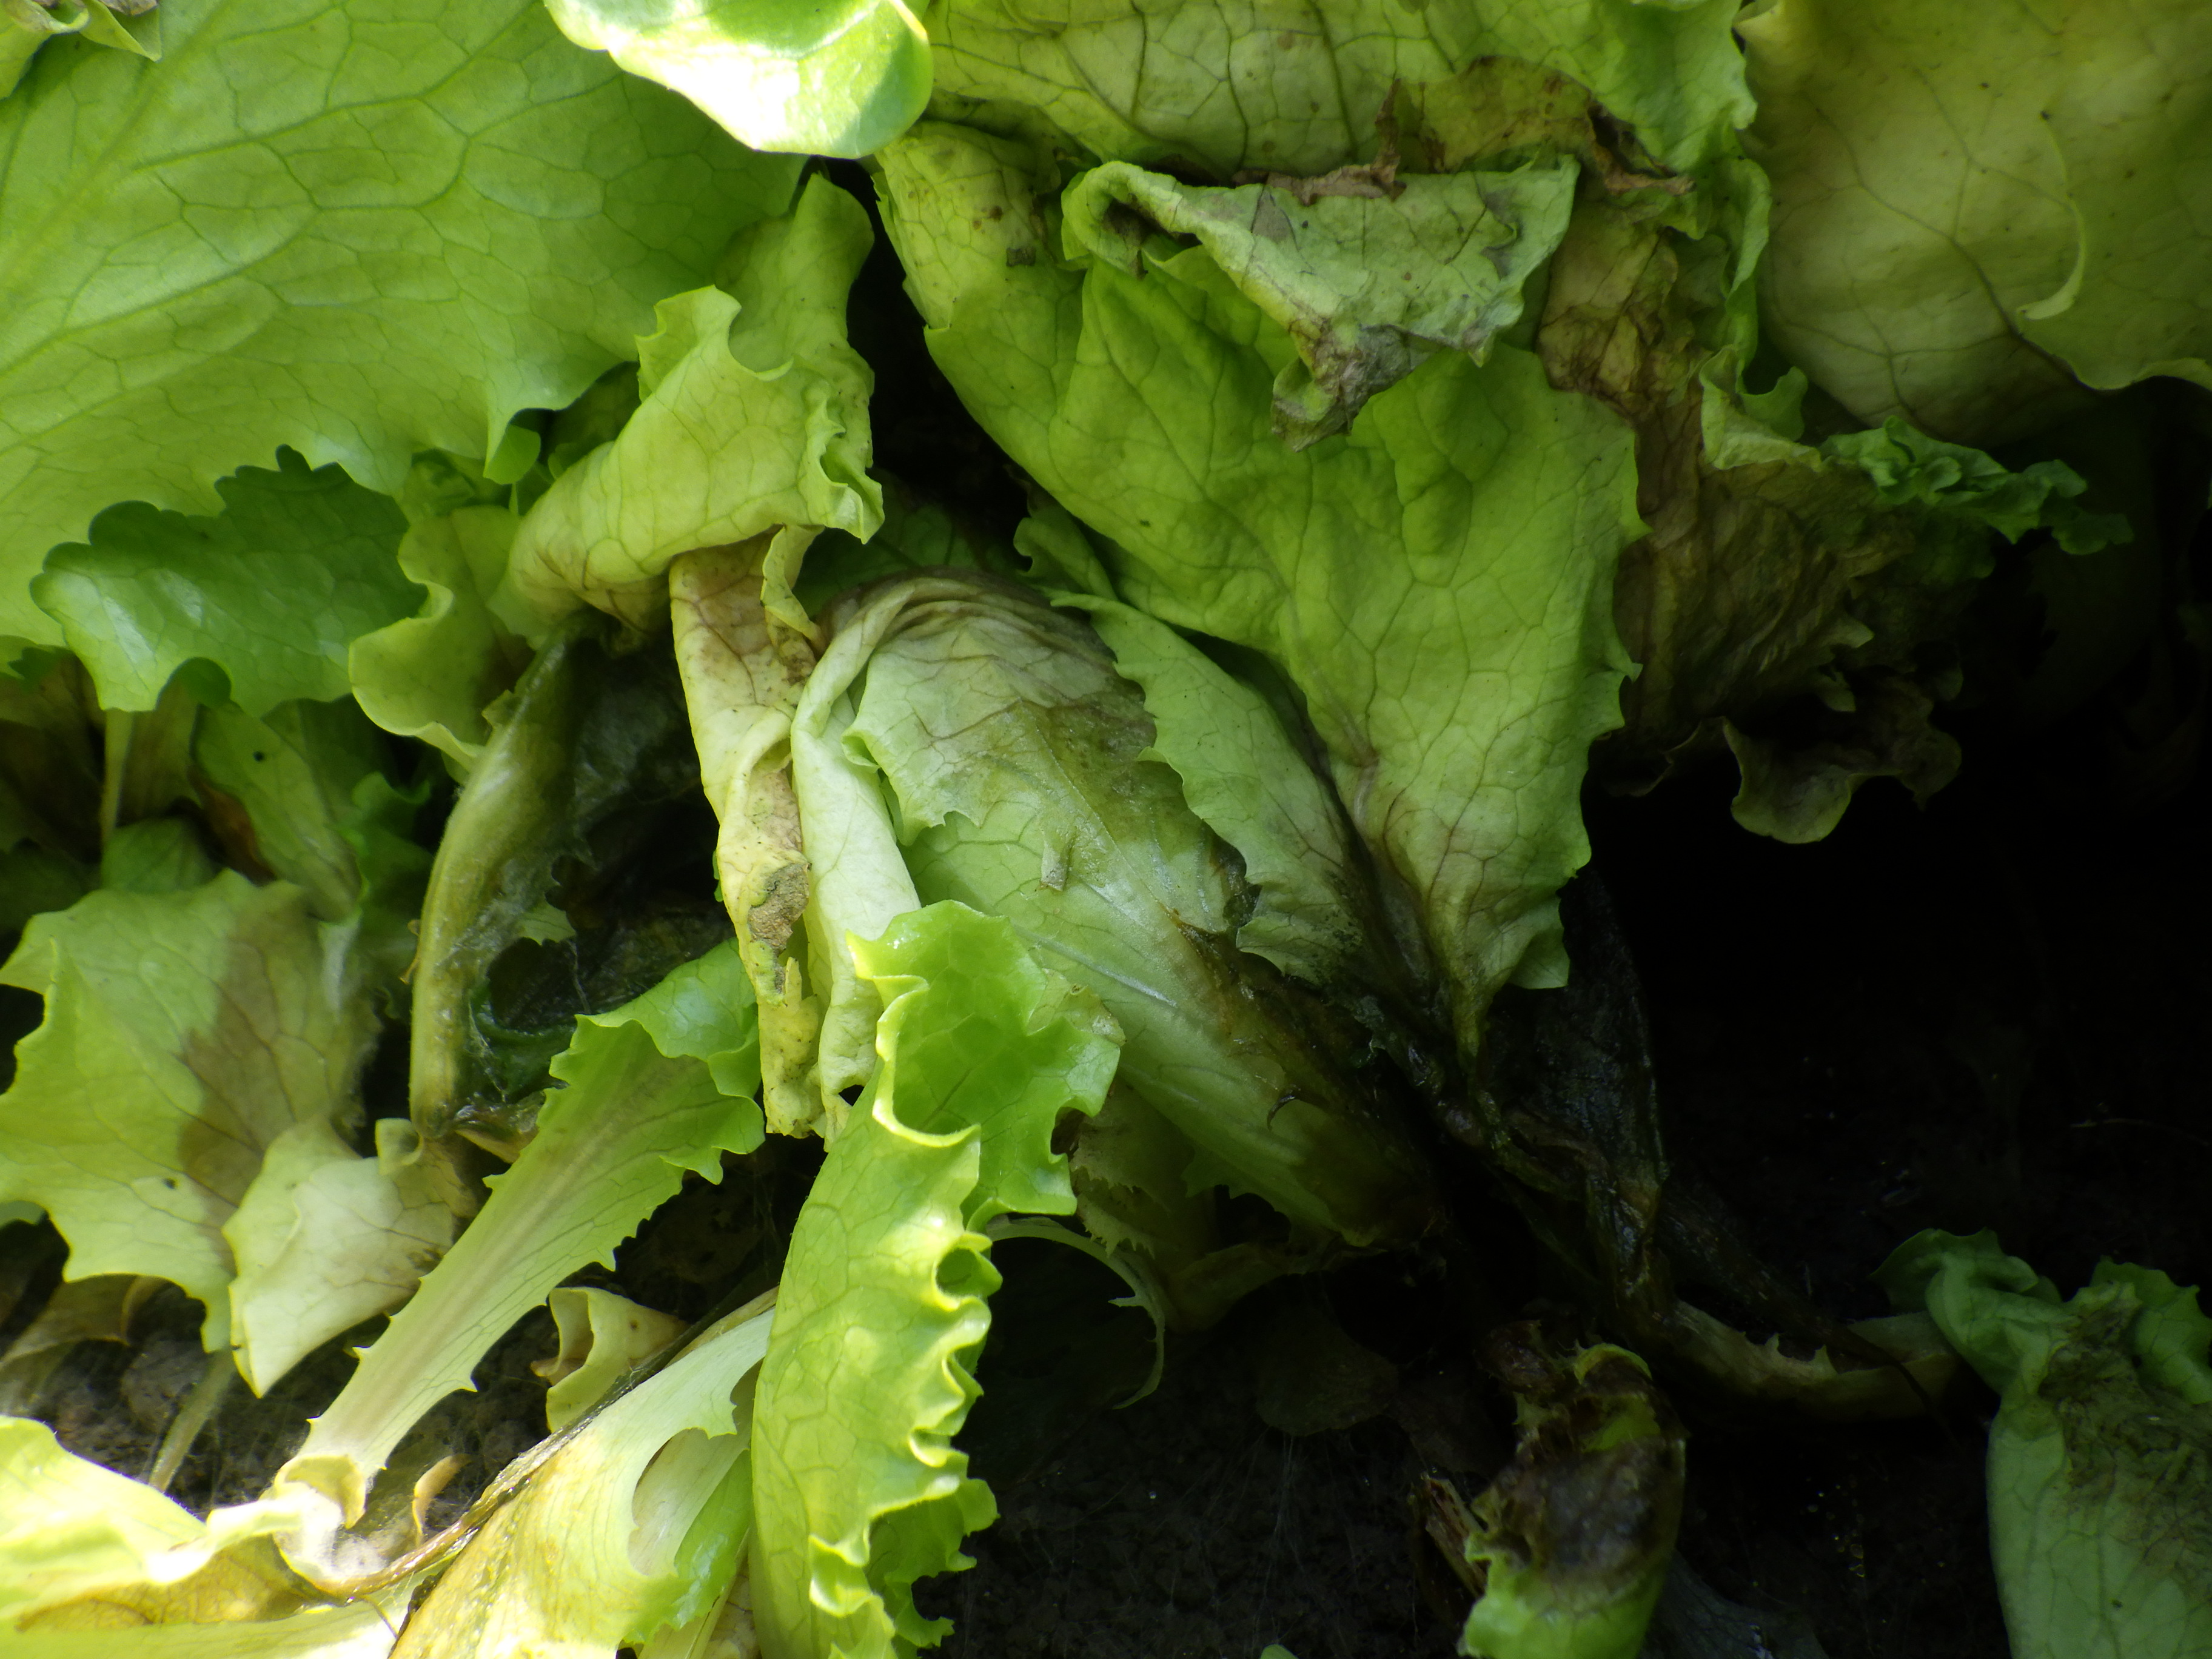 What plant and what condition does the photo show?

lettuce, sclerotinia
